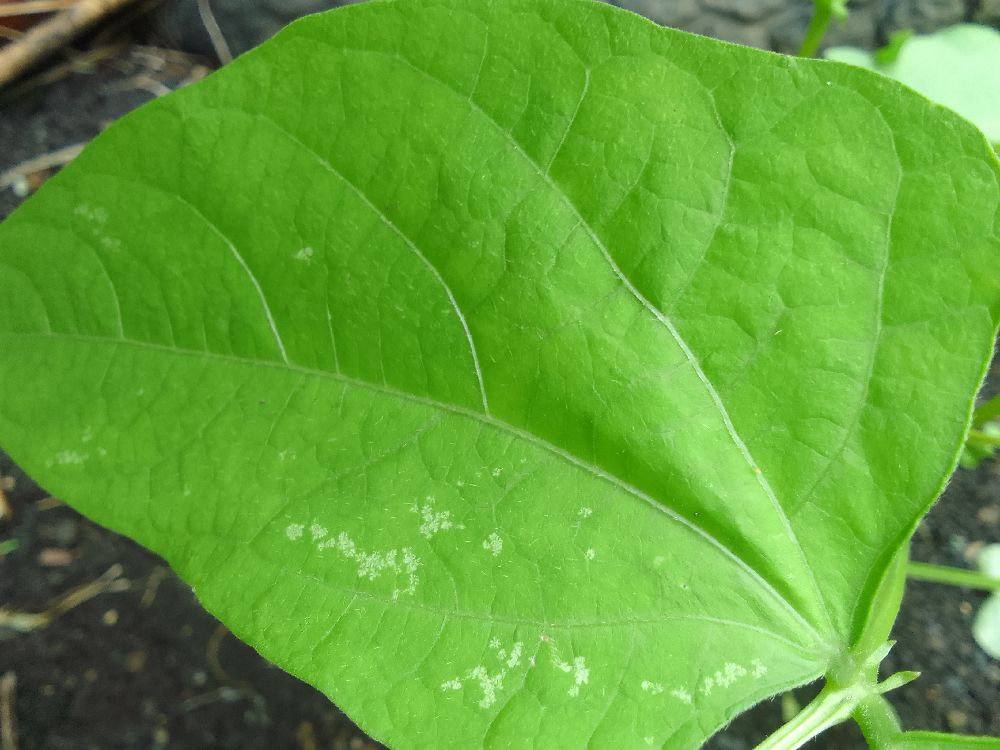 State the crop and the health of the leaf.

common bean, healthy
